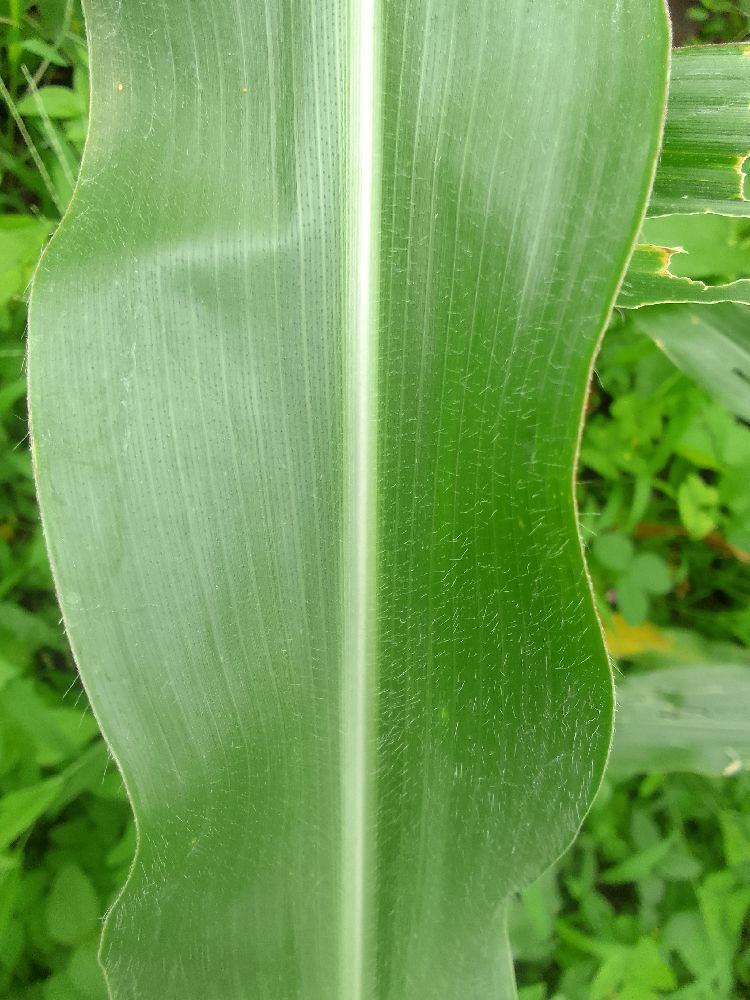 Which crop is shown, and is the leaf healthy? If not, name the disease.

maize, healthy
